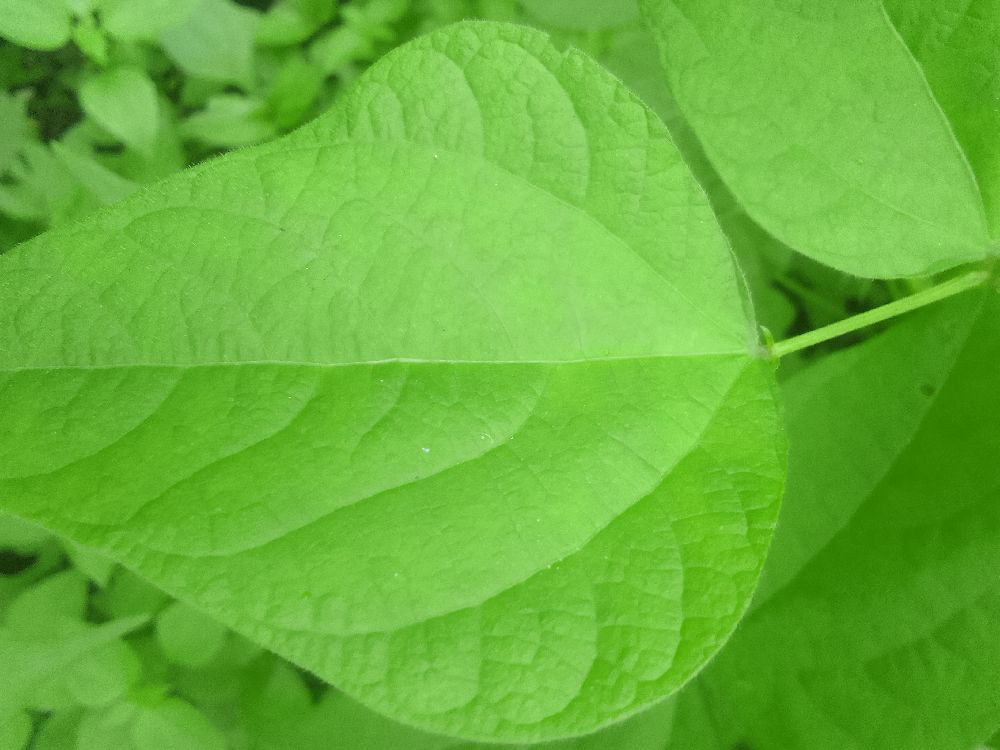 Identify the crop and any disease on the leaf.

common bean, healthy
